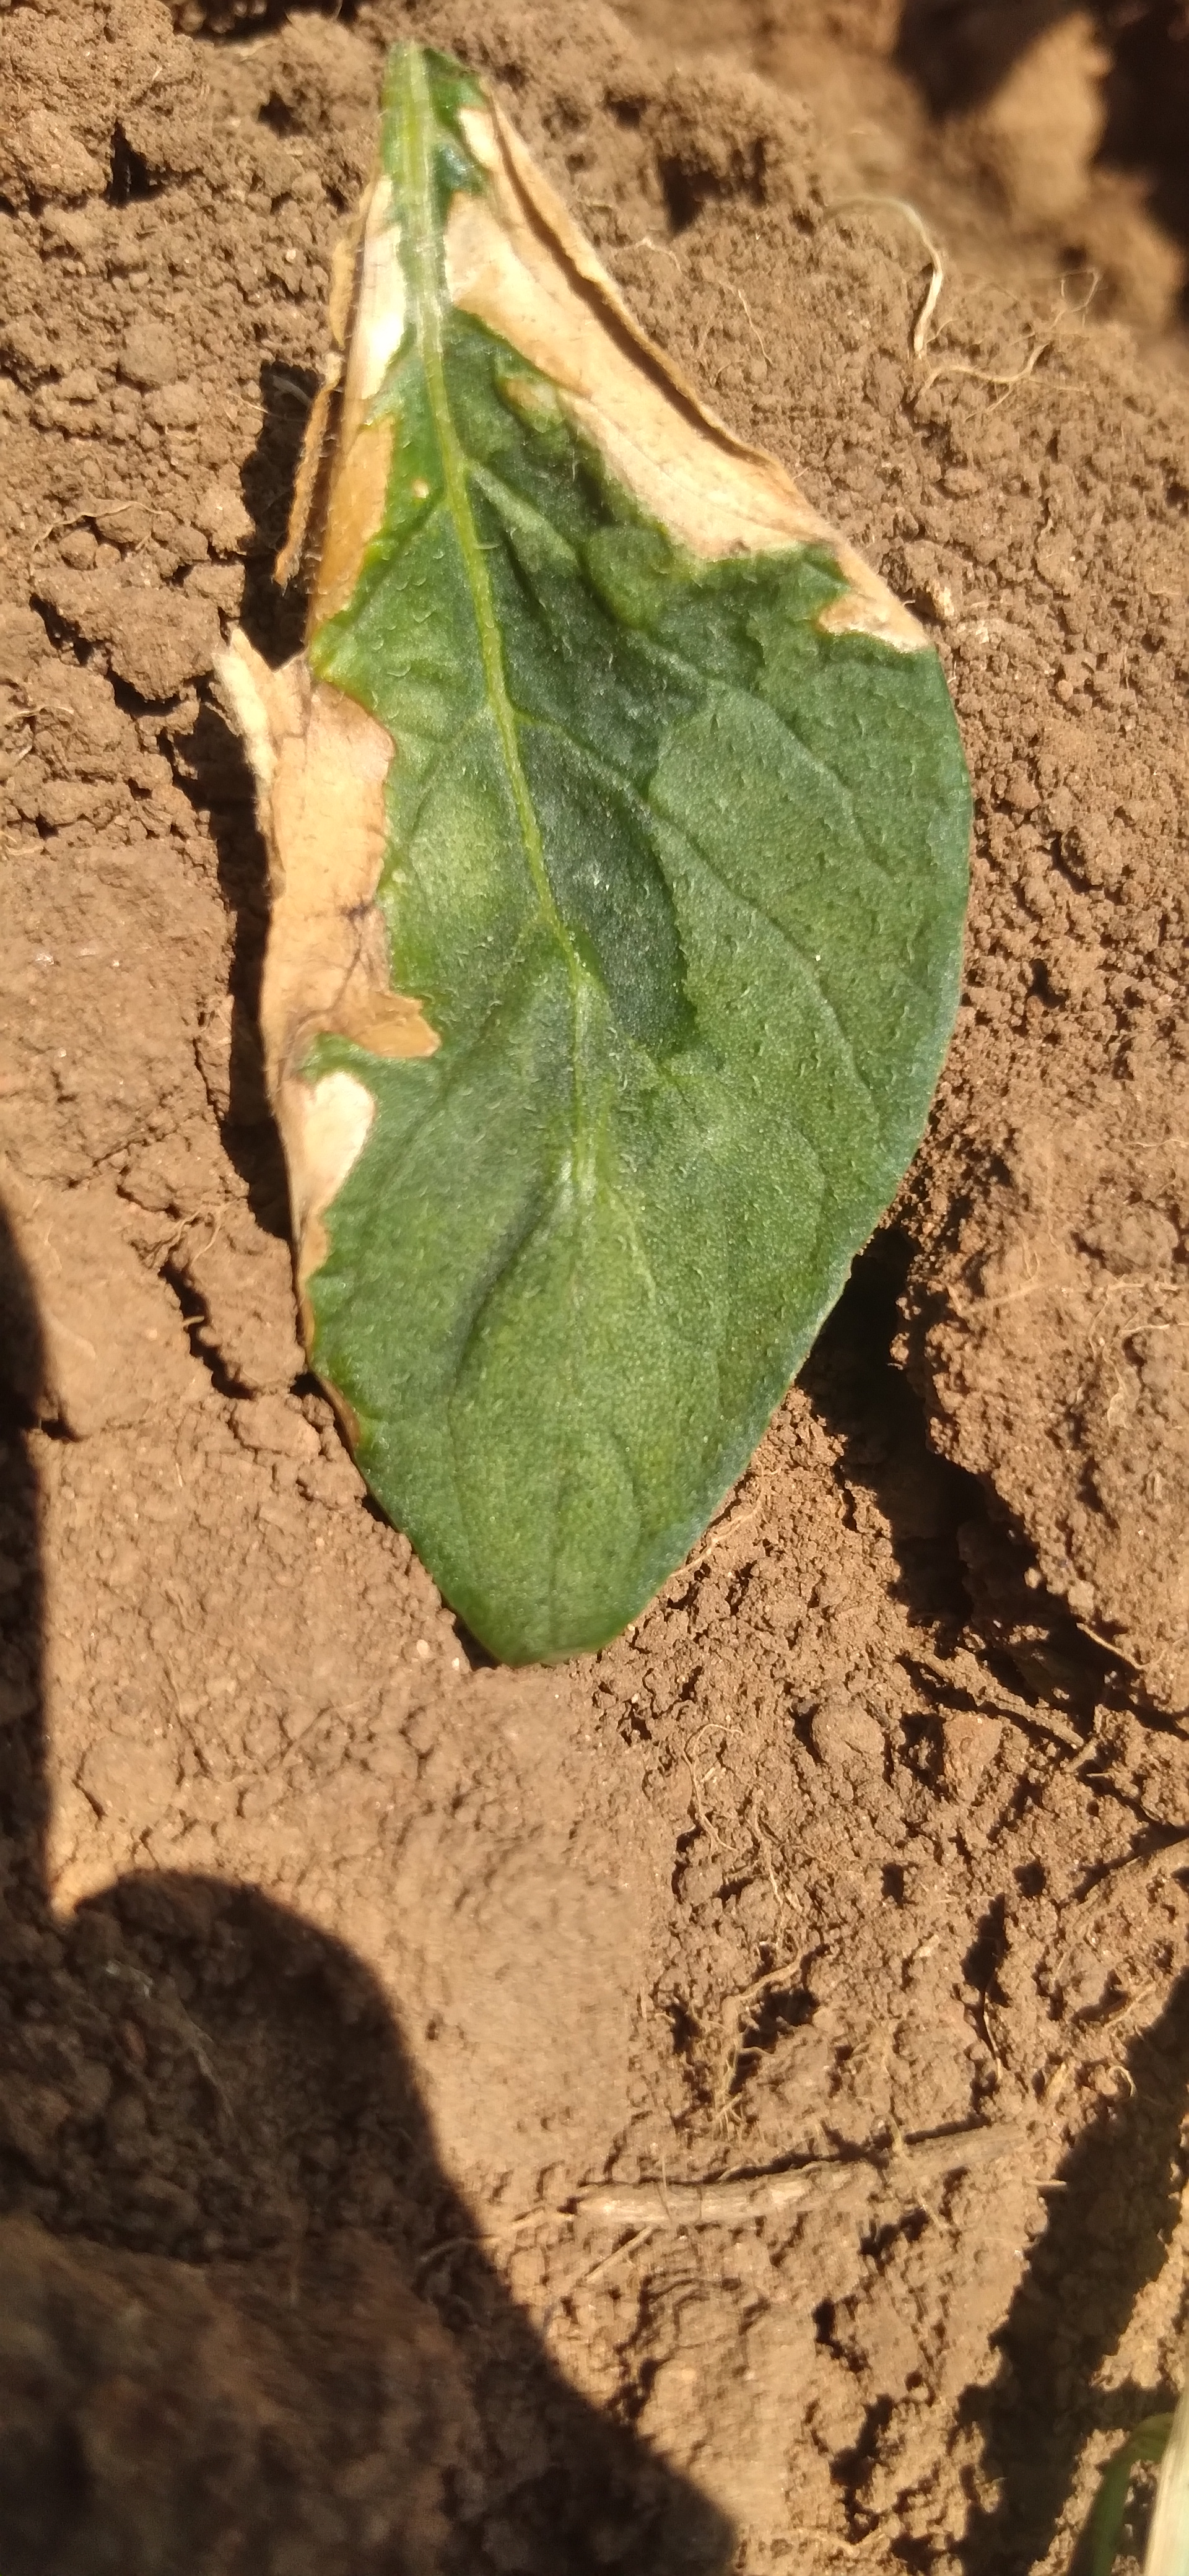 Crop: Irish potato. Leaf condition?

early blight
